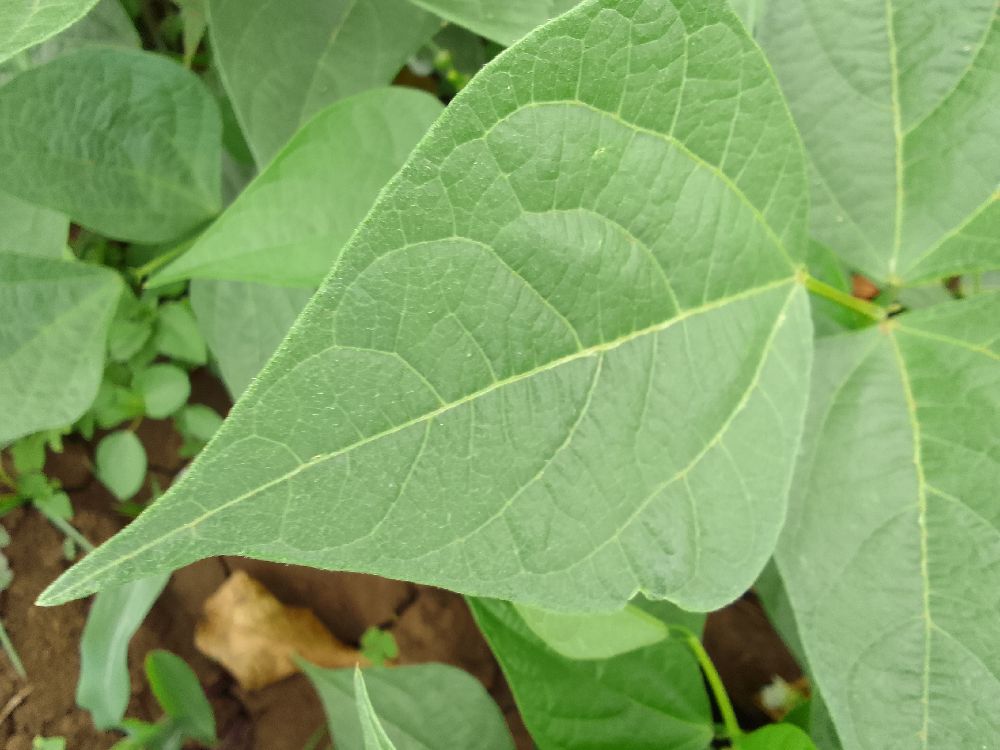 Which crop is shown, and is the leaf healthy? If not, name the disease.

common bean, healthy
